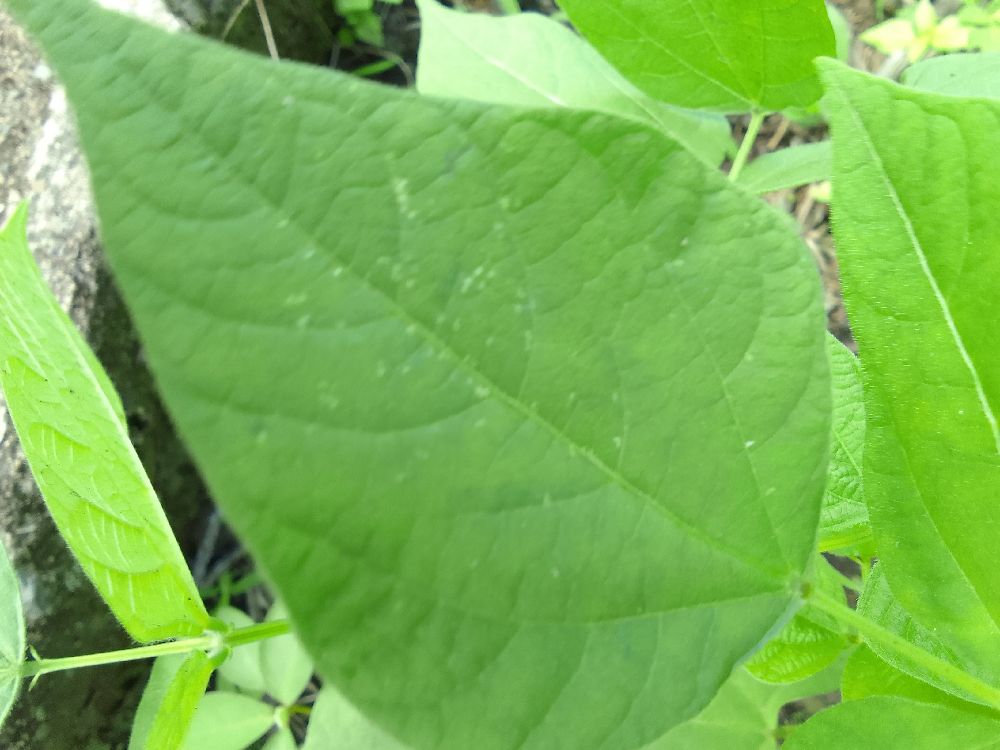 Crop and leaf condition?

common bean, healthy
